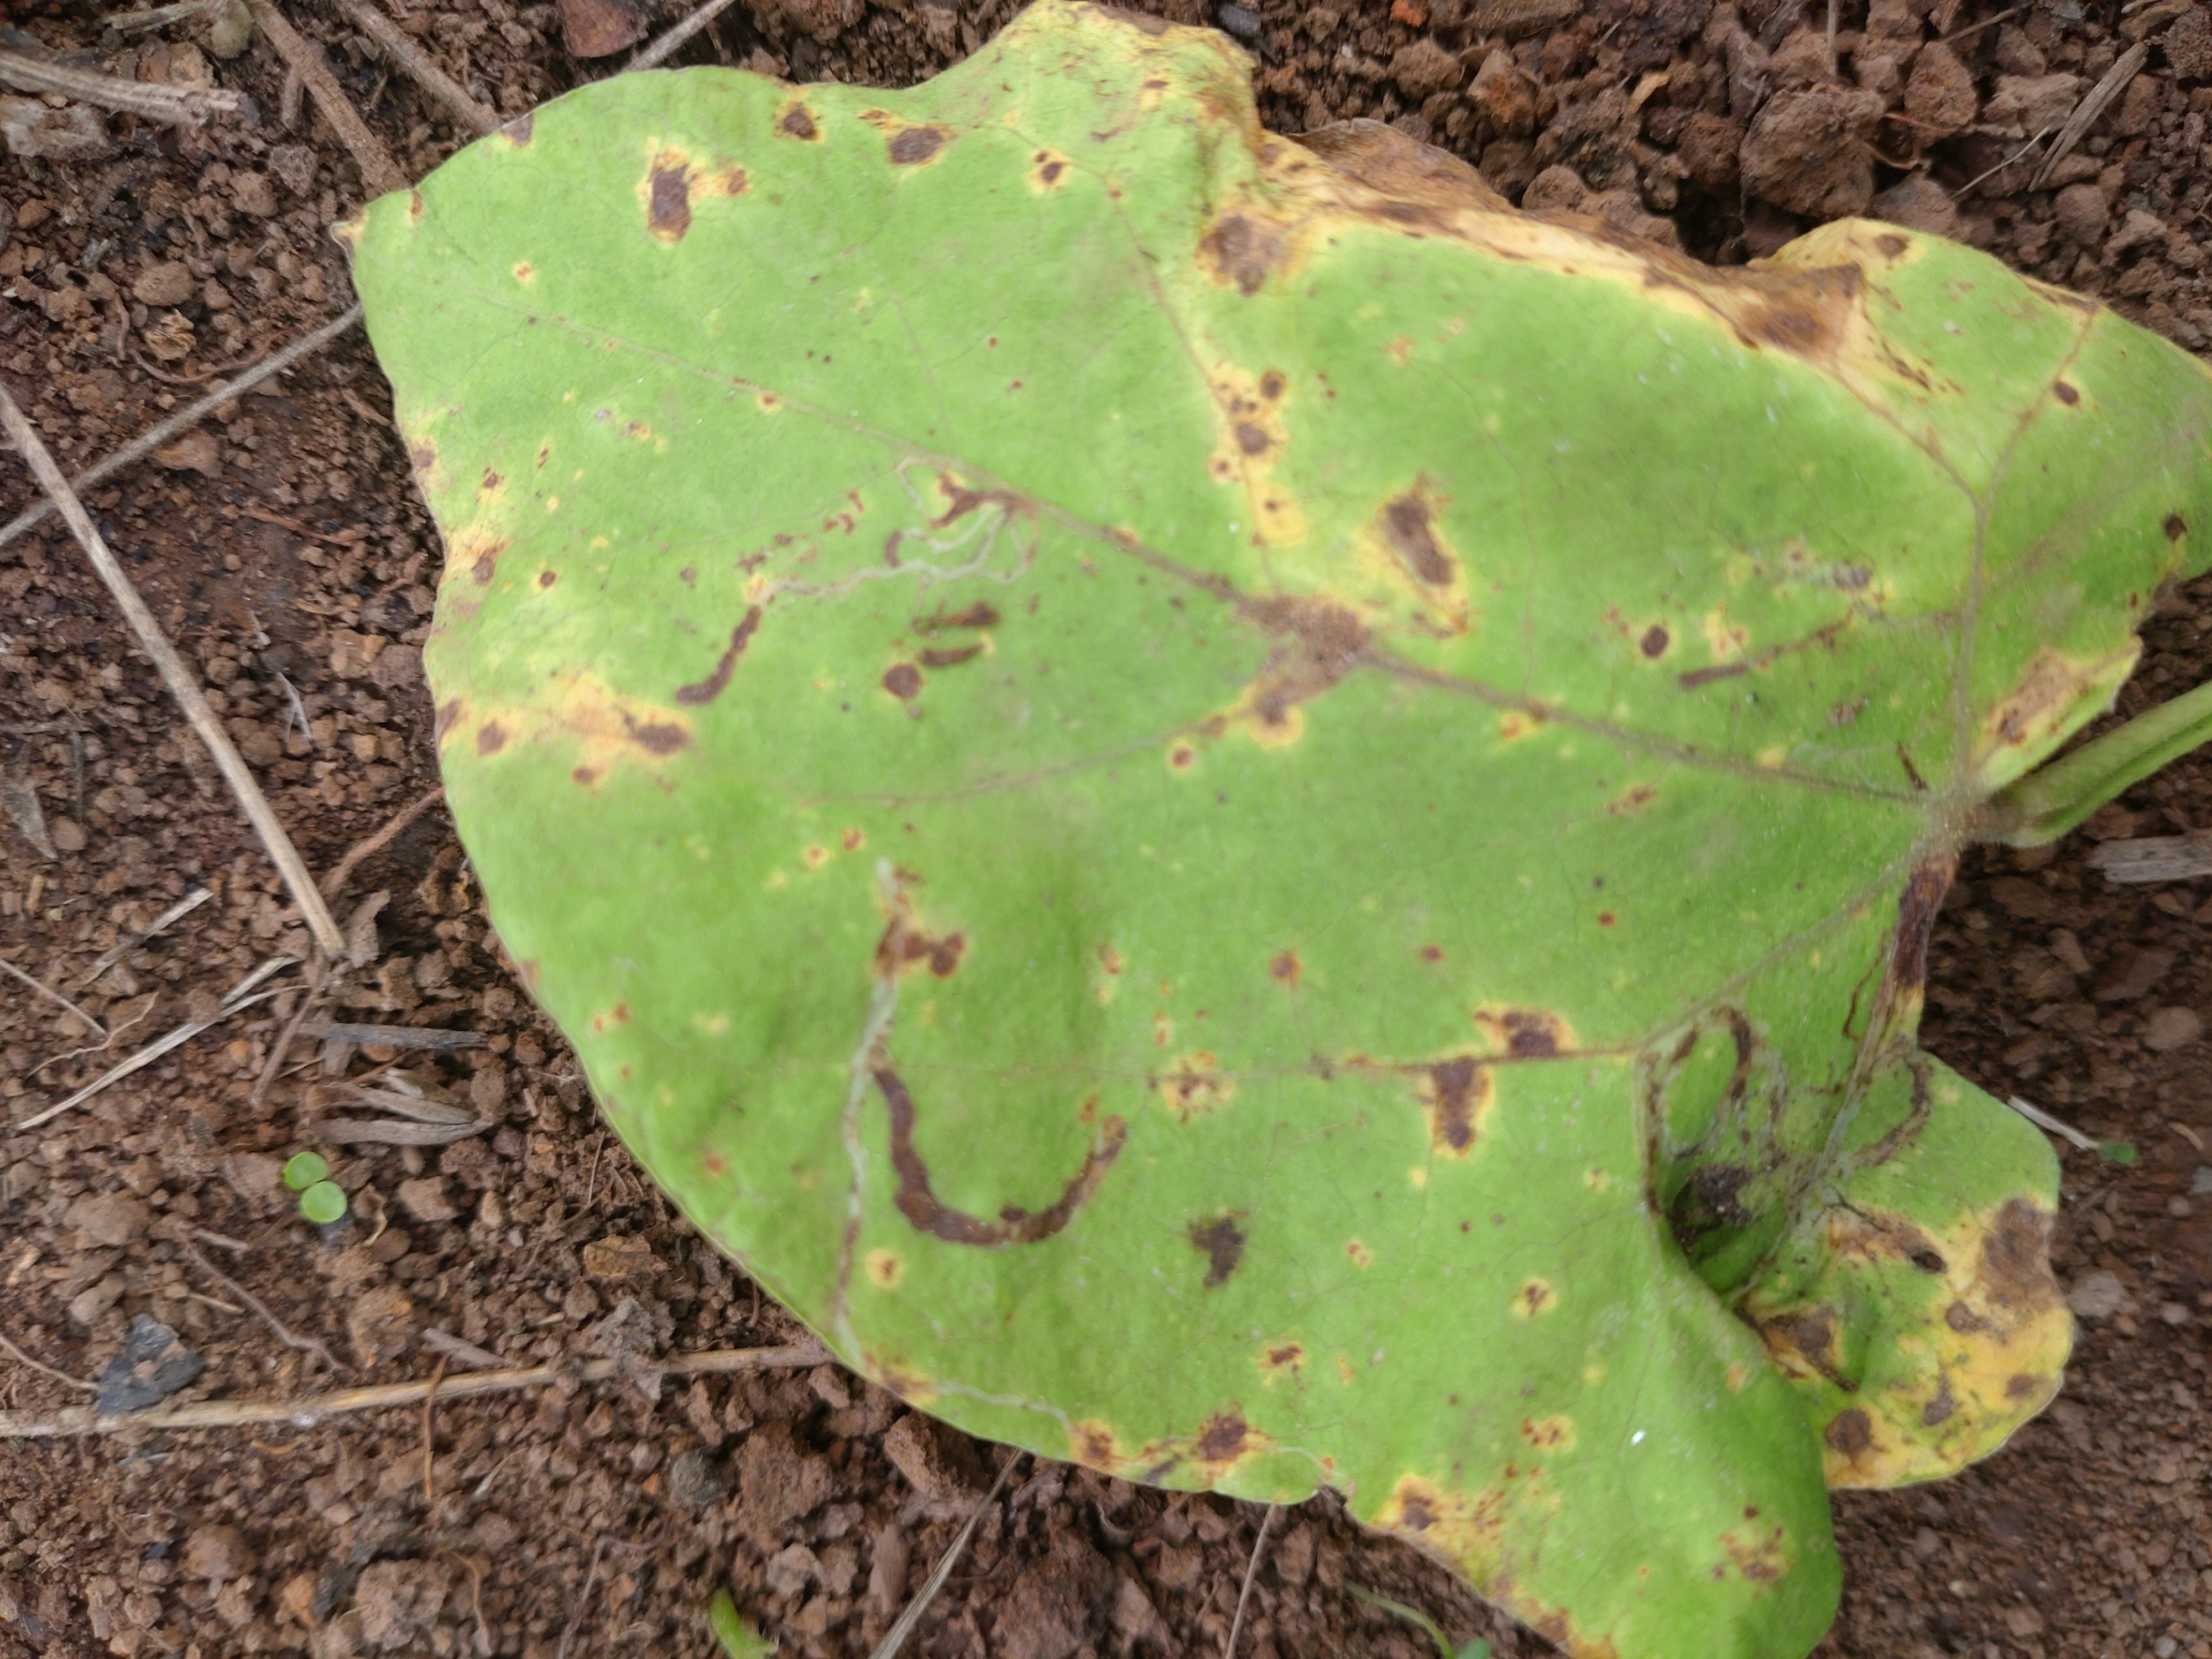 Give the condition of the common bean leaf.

rust
